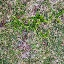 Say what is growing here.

grass
